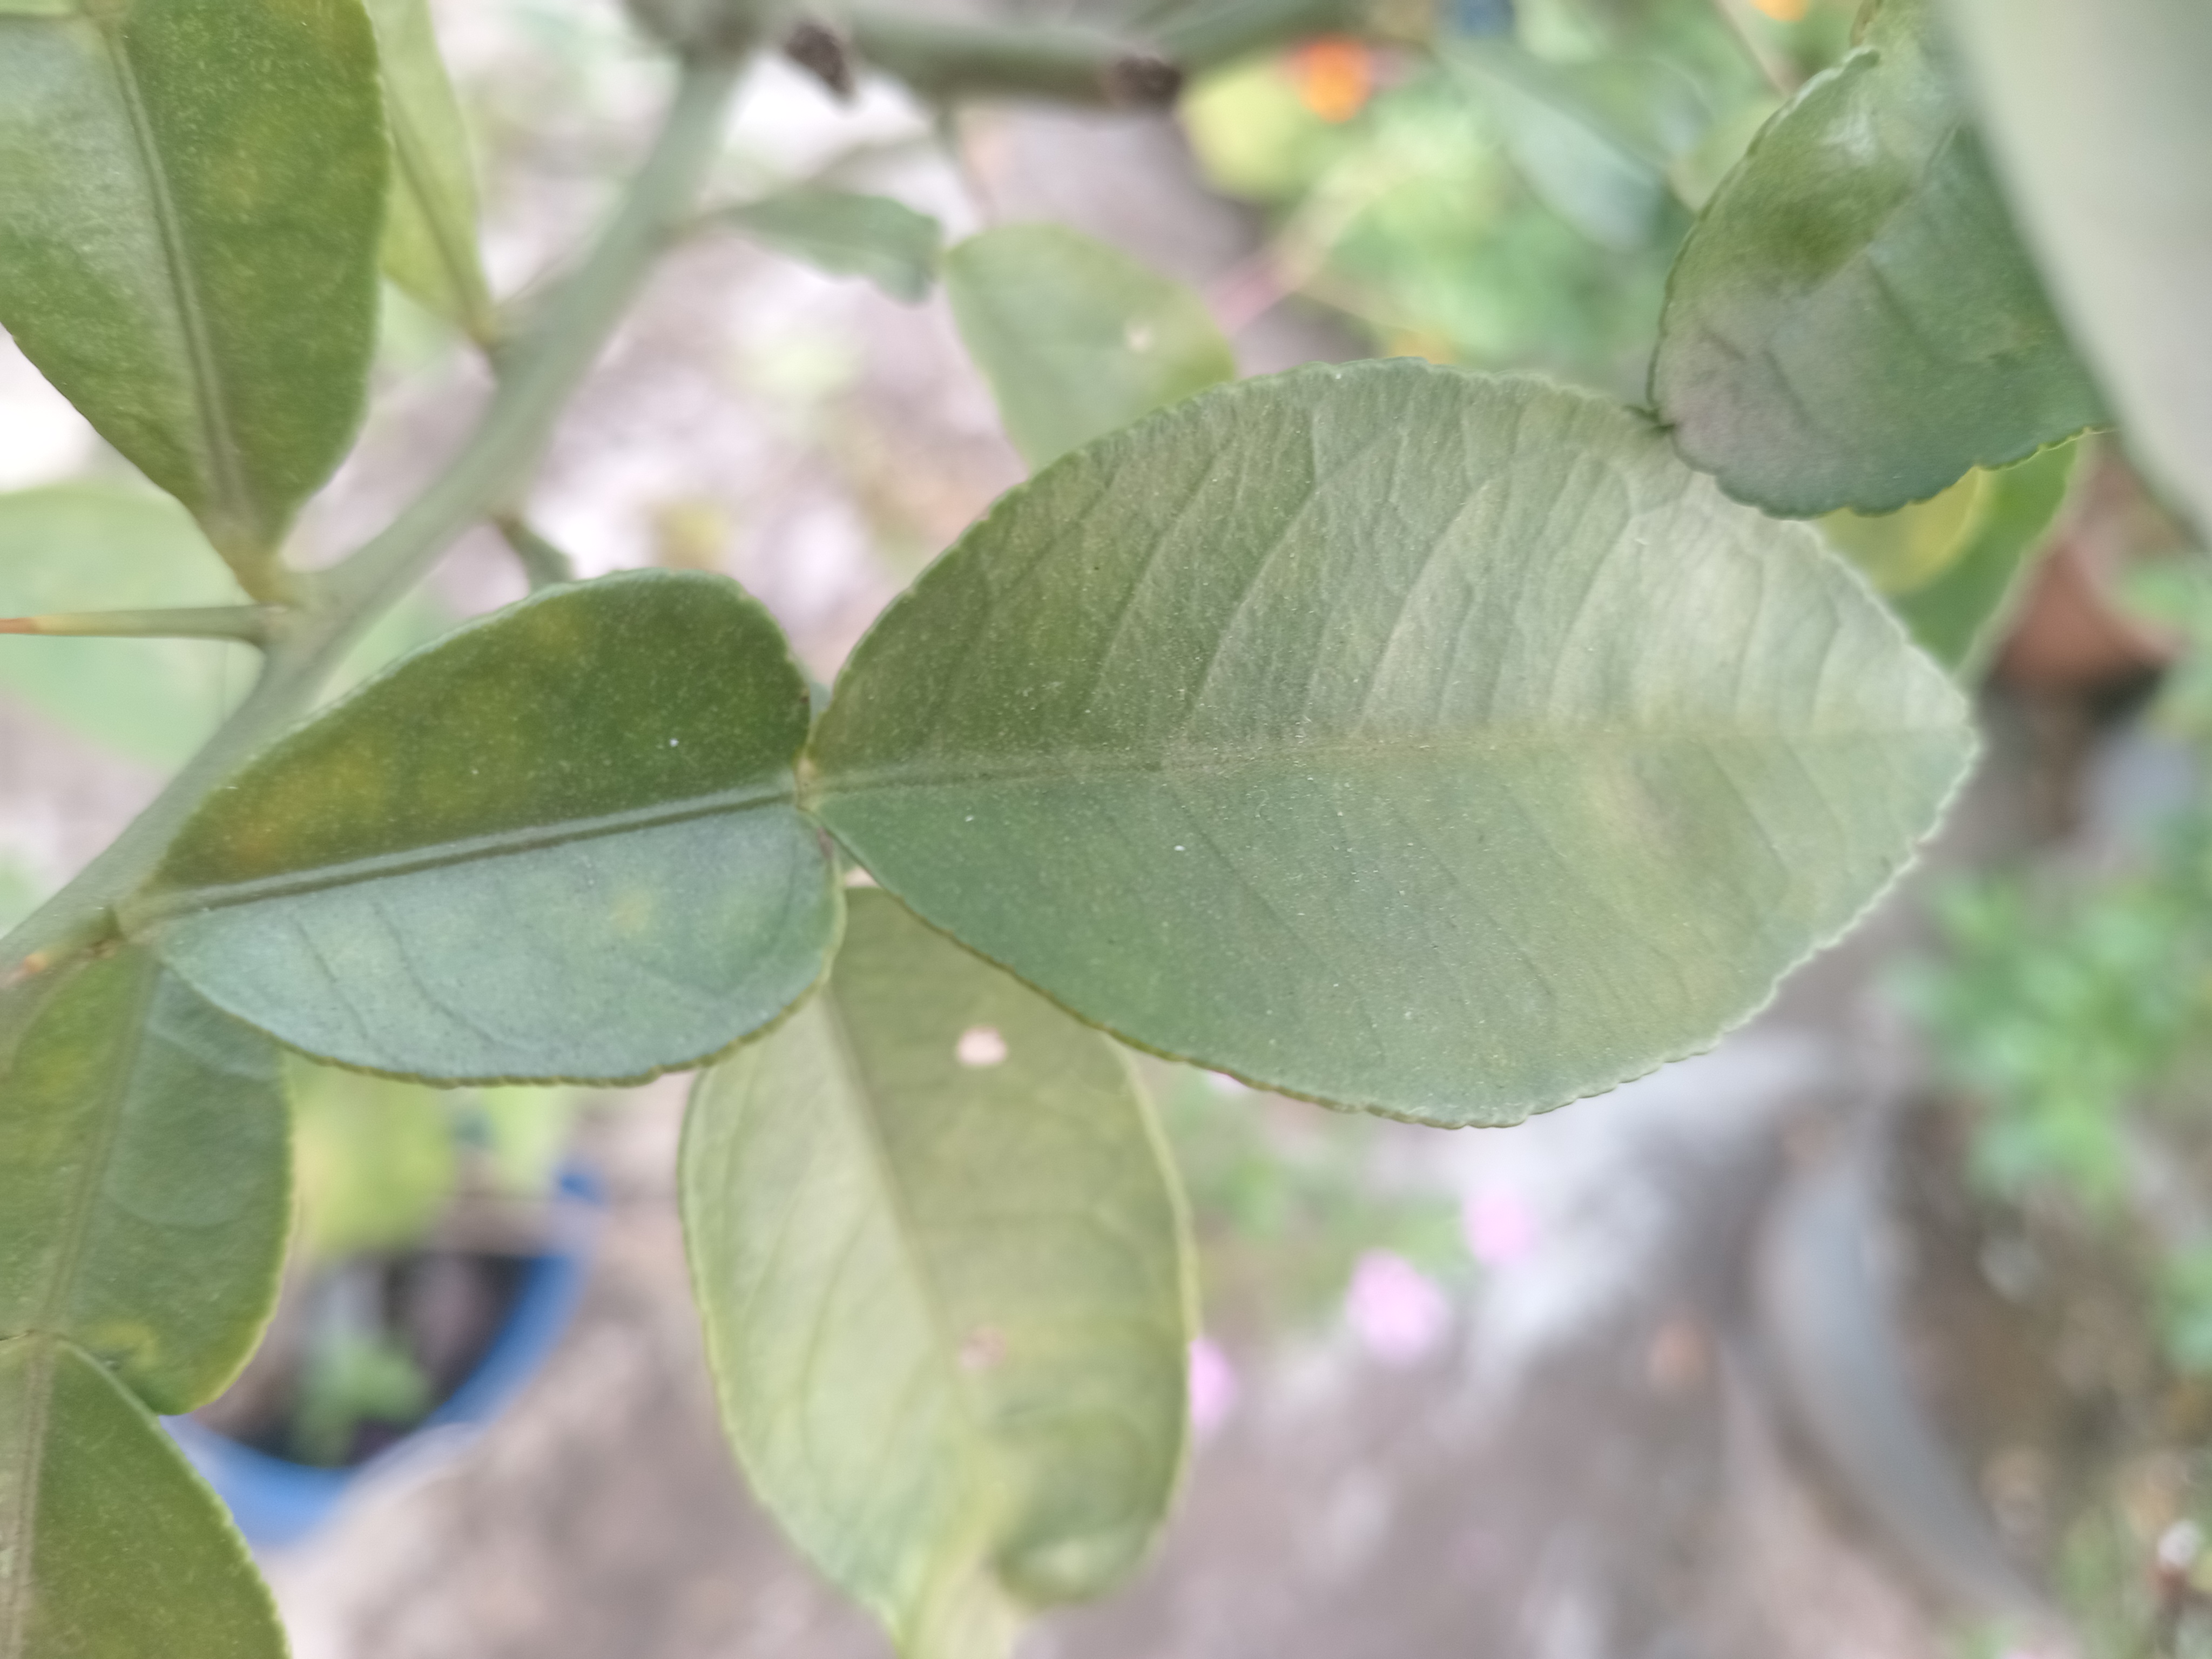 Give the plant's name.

lemon
